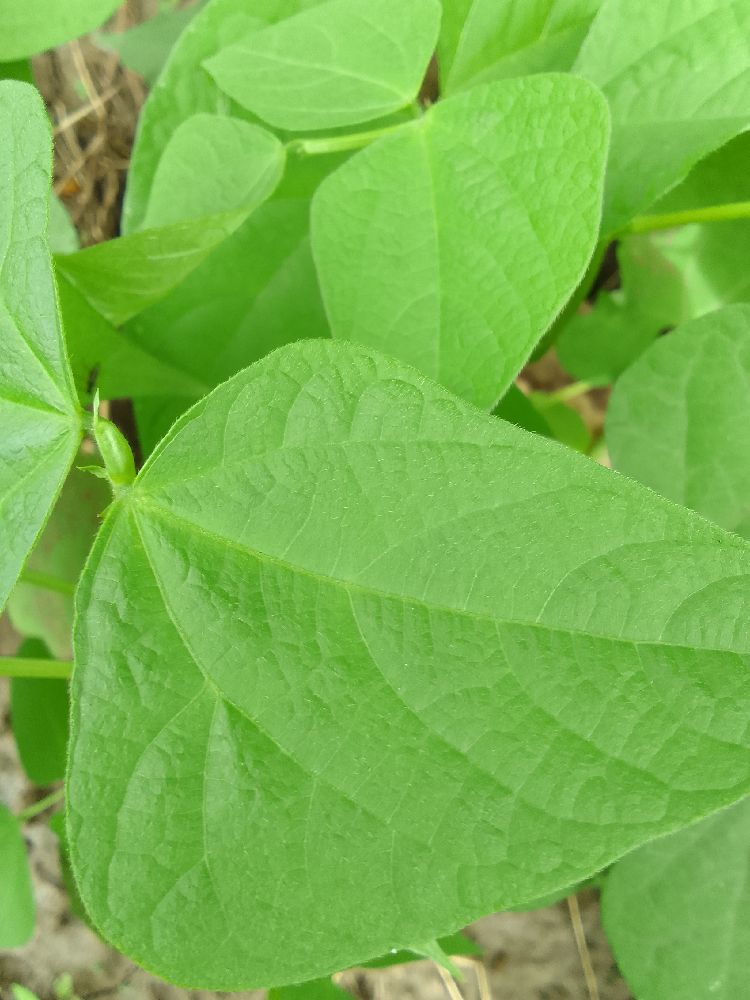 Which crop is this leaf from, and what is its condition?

common bean, healthy
